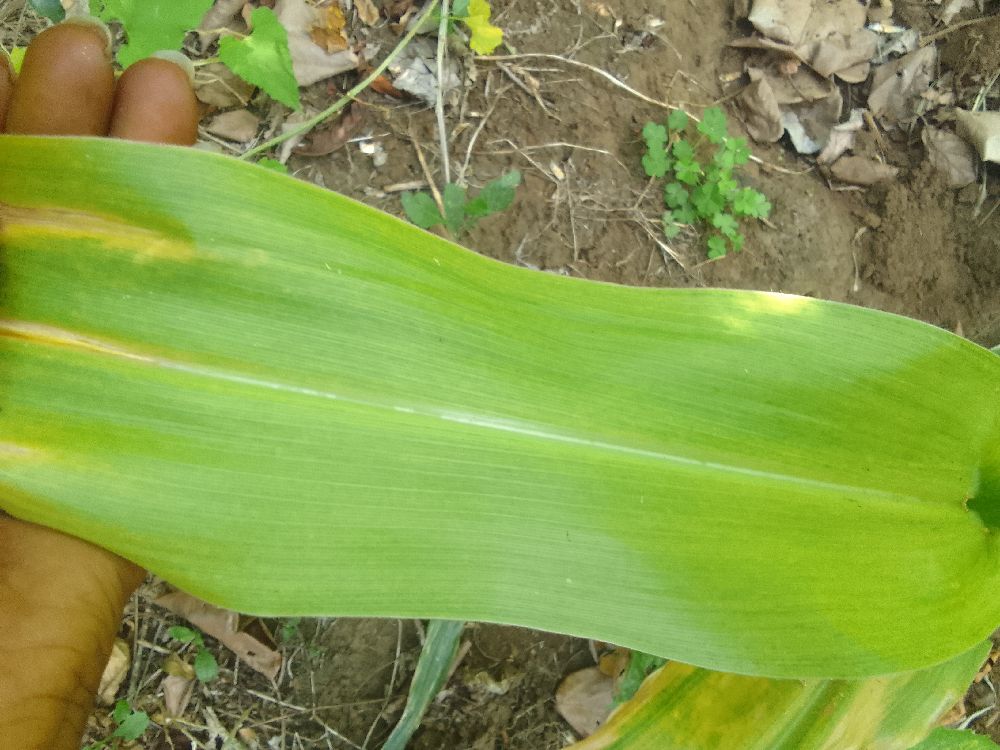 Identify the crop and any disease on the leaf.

maize, maize lethal necrosis
